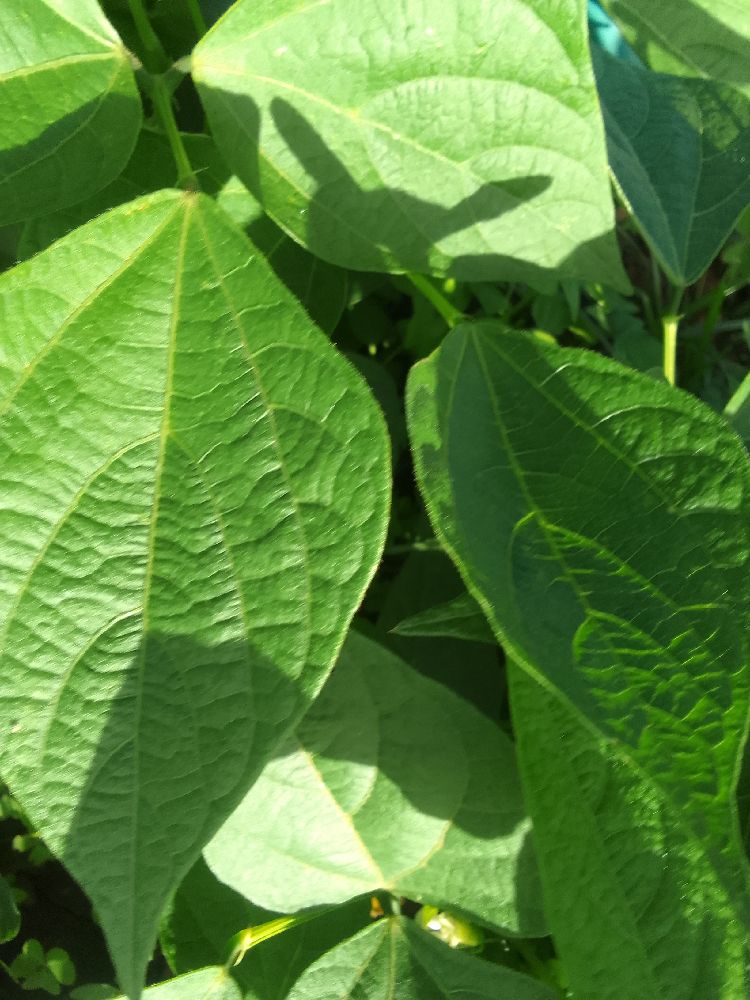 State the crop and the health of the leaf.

common bean, healthy
